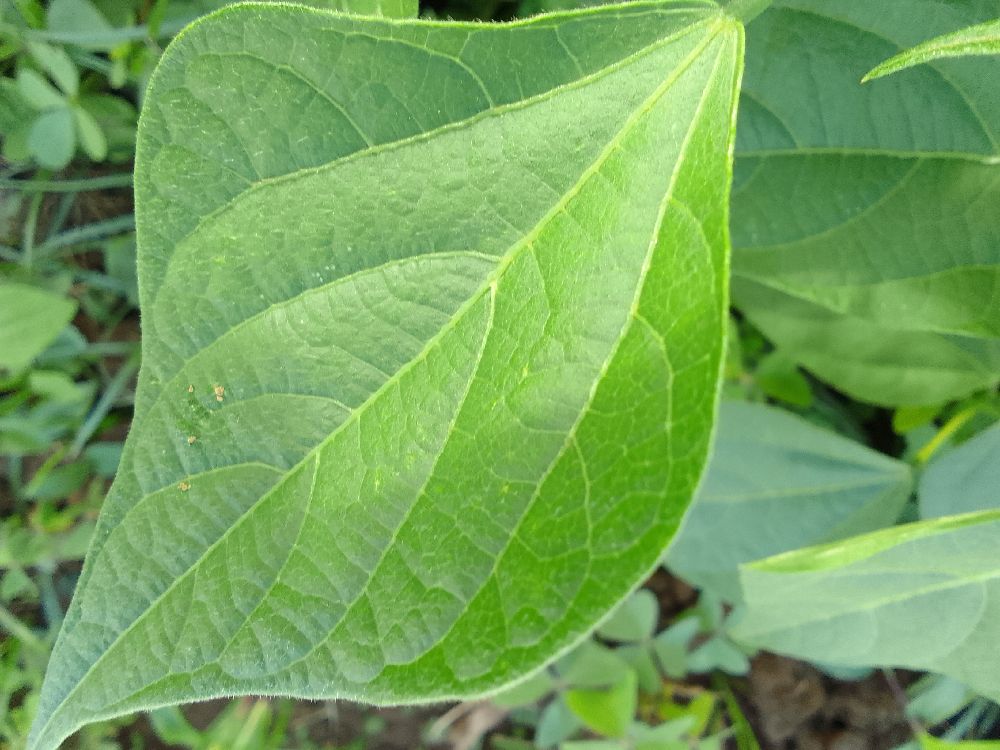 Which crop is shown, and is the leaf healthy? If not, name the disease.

common bean, healthy
